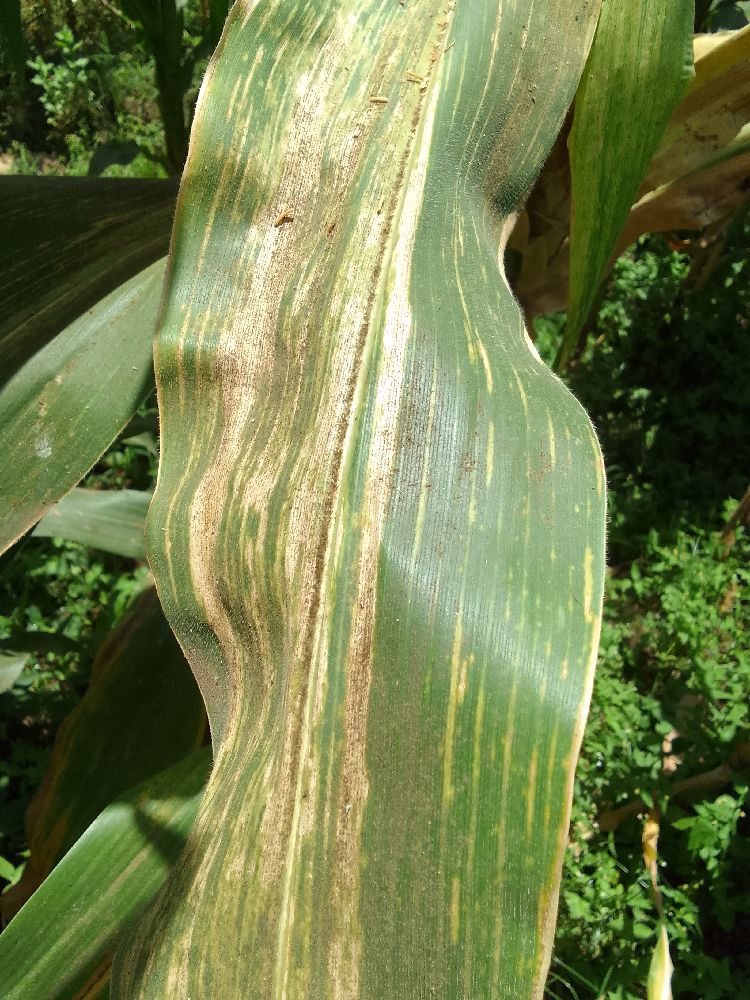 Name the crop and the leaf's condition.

maize, maize lethal necrosis
